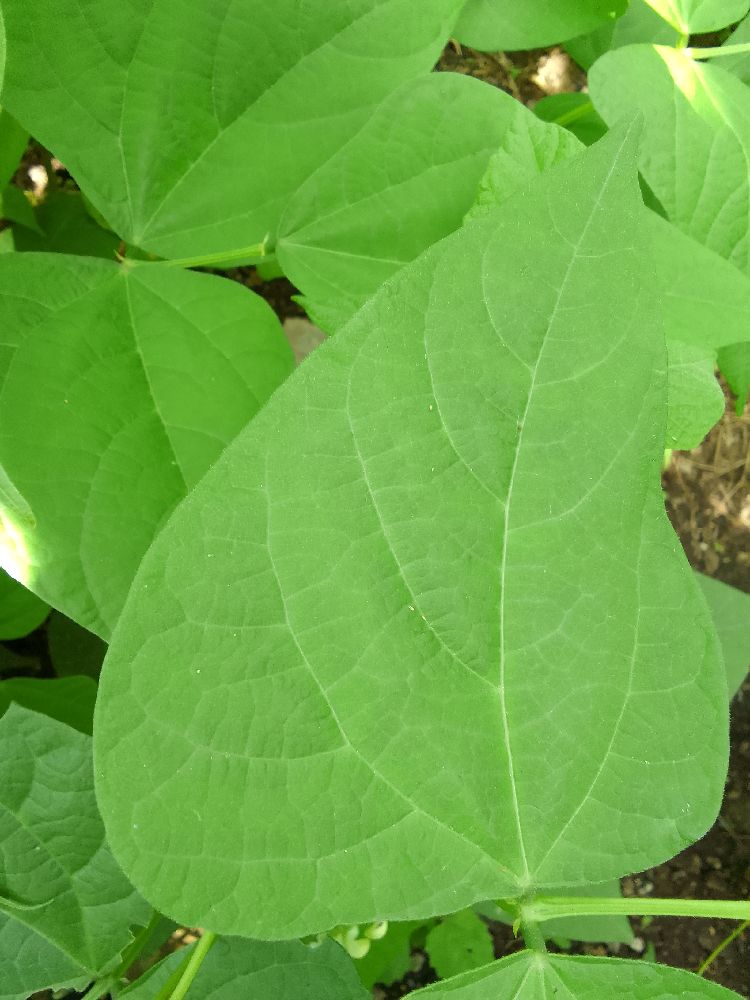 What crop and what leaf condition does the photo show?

common bean, healthy
